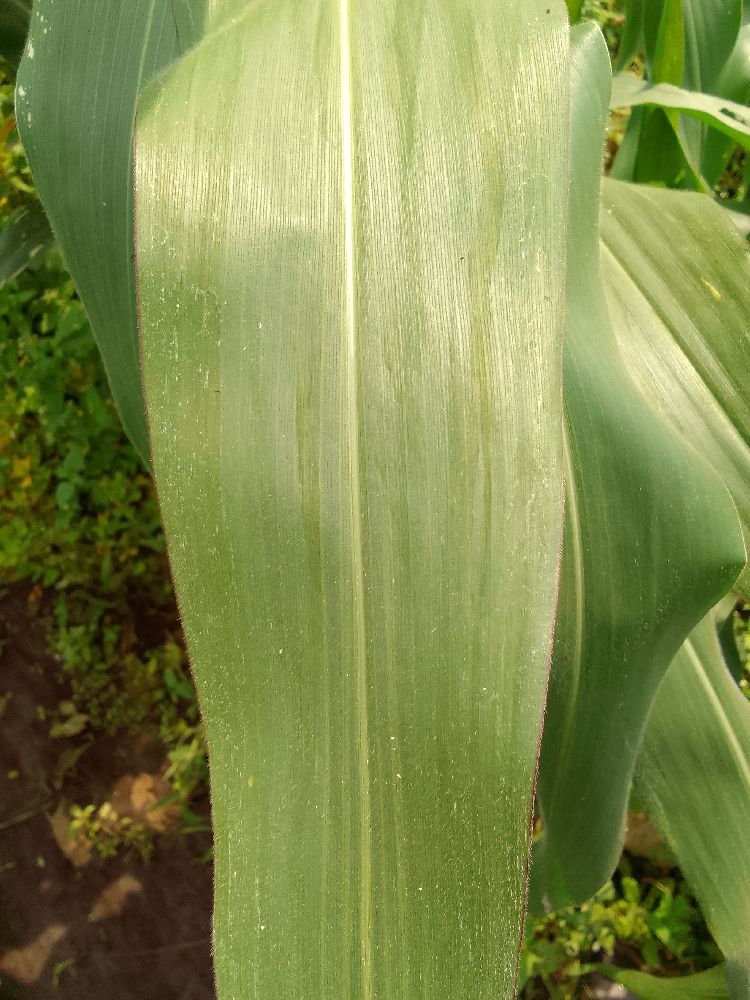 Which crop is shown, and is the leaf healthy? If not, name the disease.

maize, healthy
